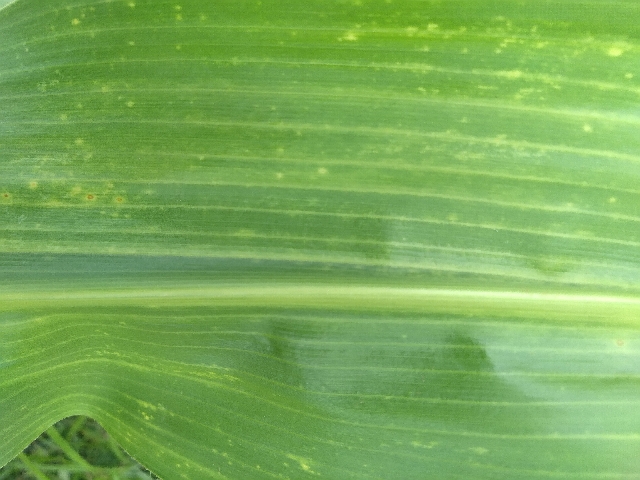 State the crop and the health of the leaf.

maize, maize lethal necrosis
